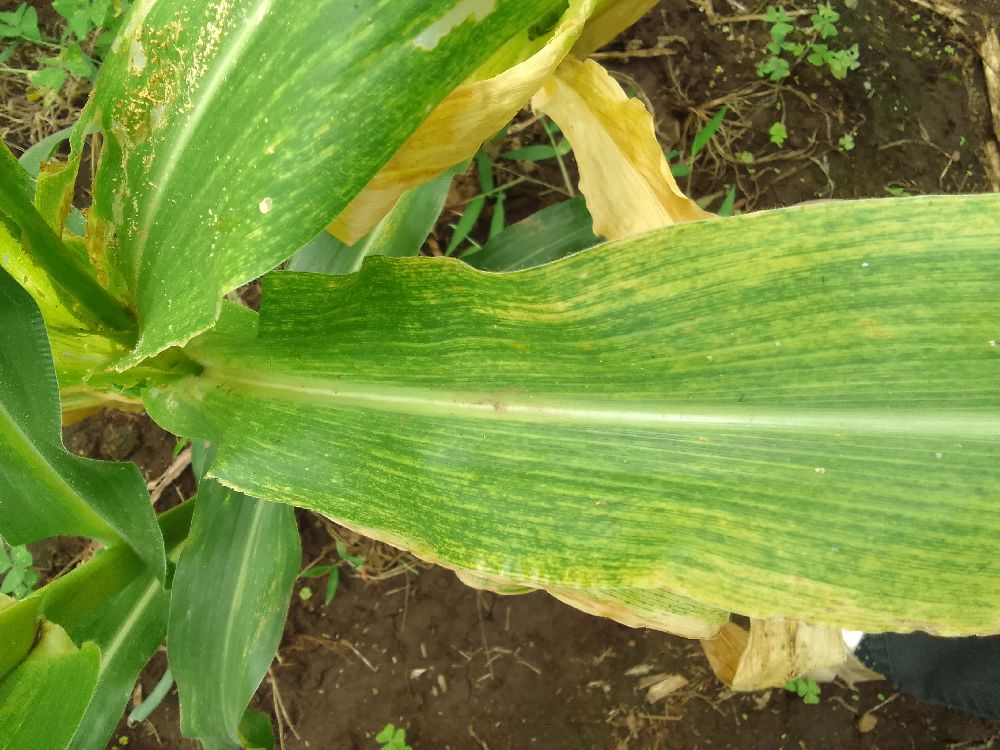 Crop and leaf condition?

maize, maize lethal necrosis
